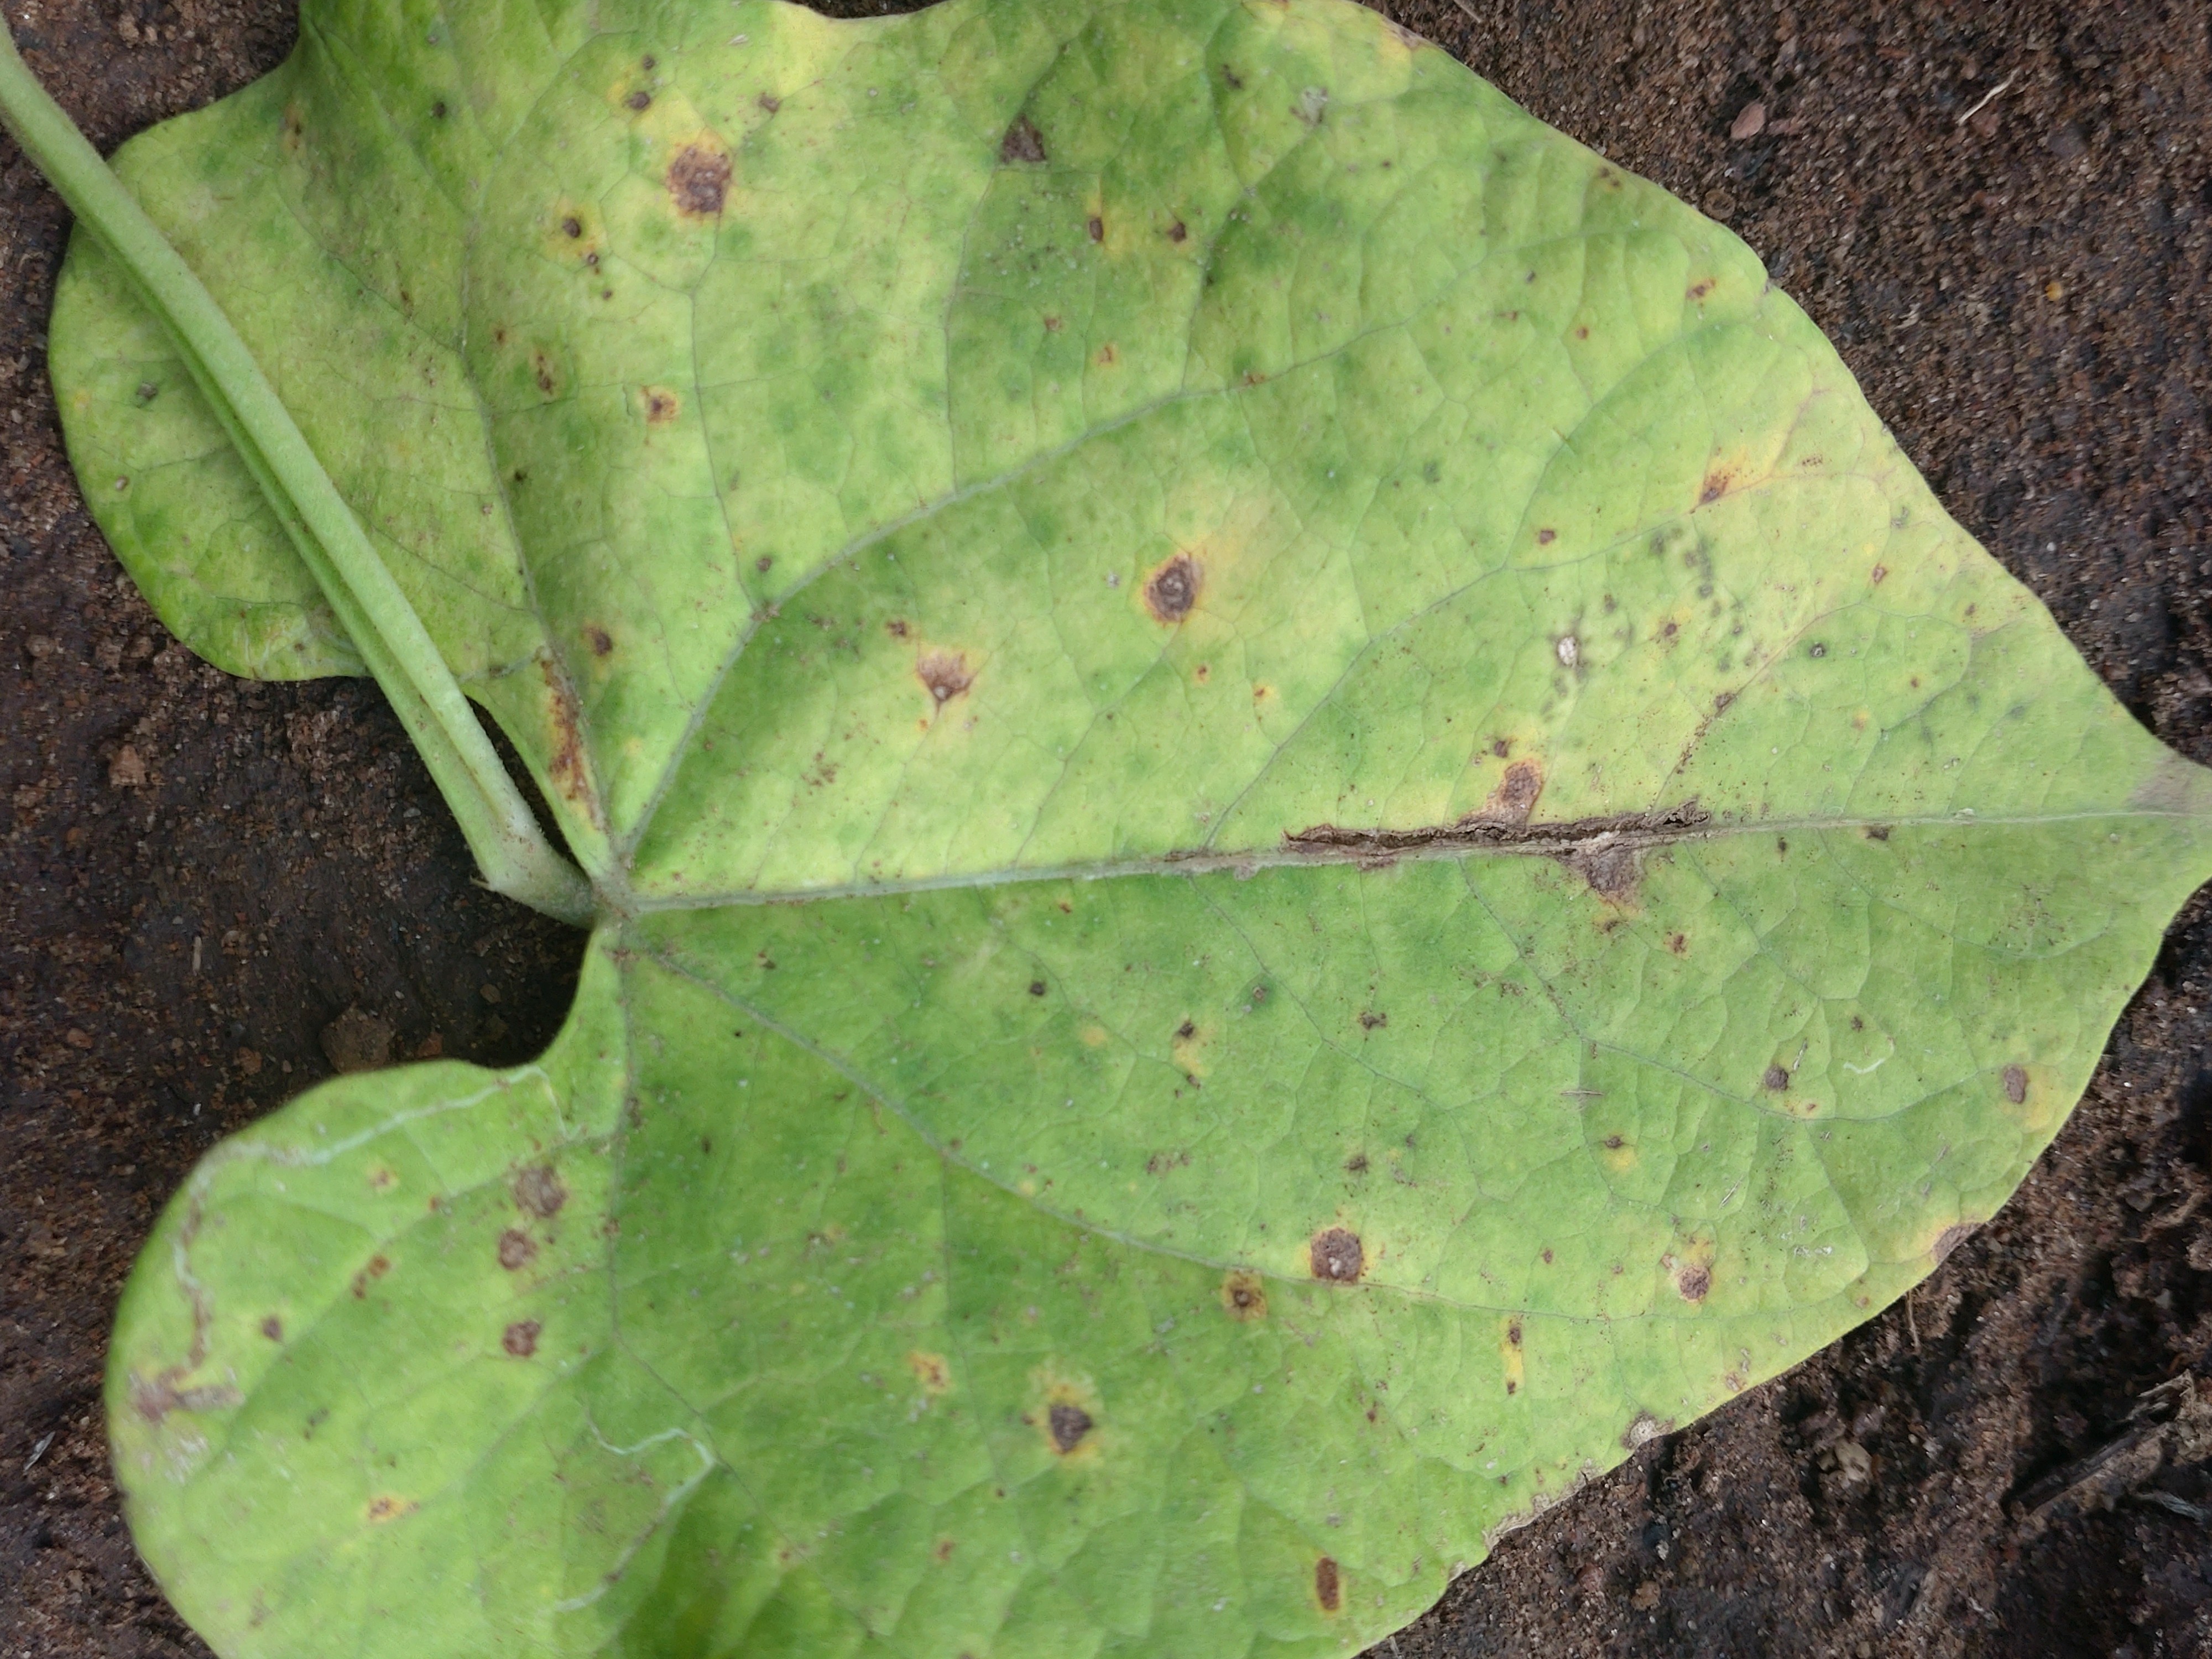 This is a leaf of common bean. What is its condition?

anthracnose
